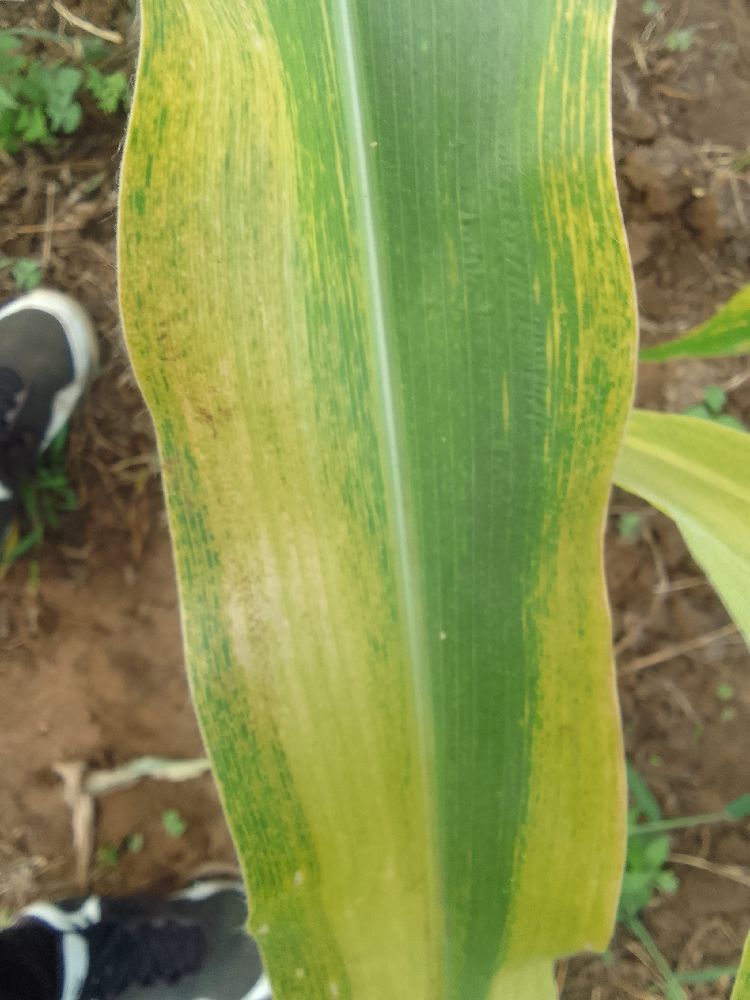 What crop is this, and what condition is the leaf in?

maize, maize lethal necrosis
